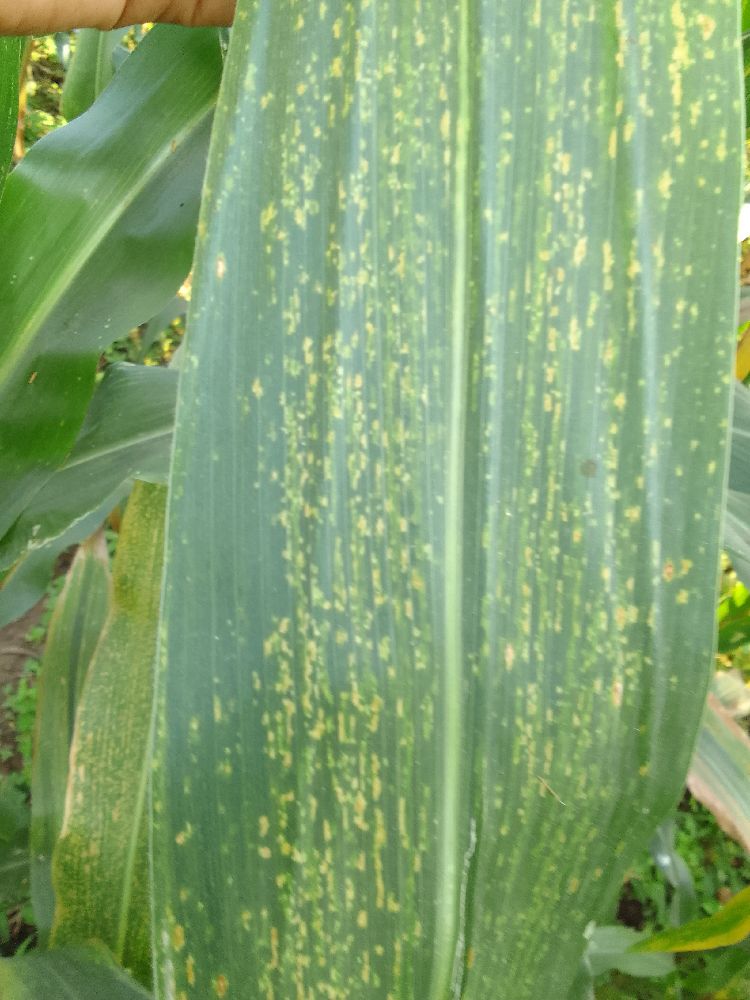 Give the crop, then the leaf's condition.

maize, maize lethal necrosis
